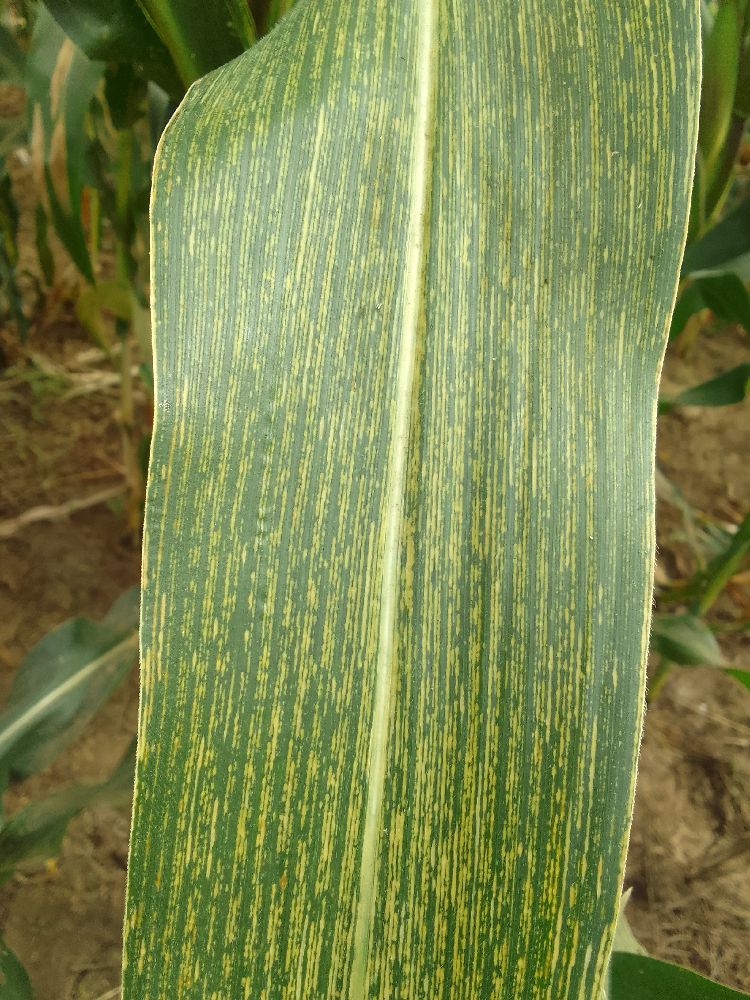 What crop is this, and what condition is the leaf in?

maize, maize streak virus
